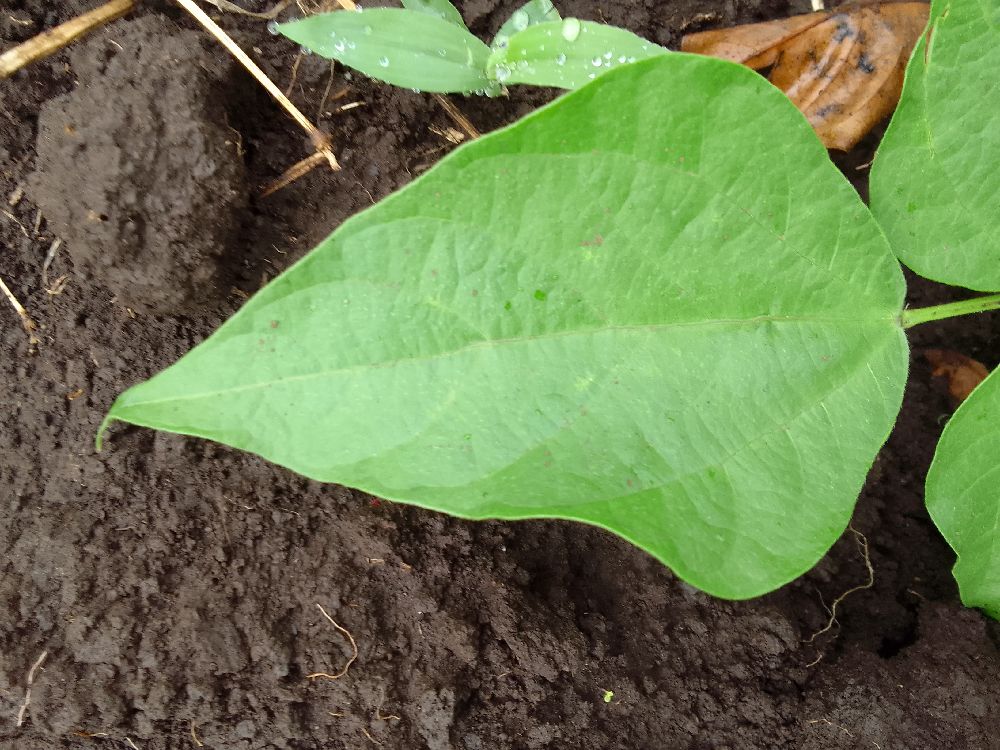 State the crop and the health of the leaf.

common bean, healthy
